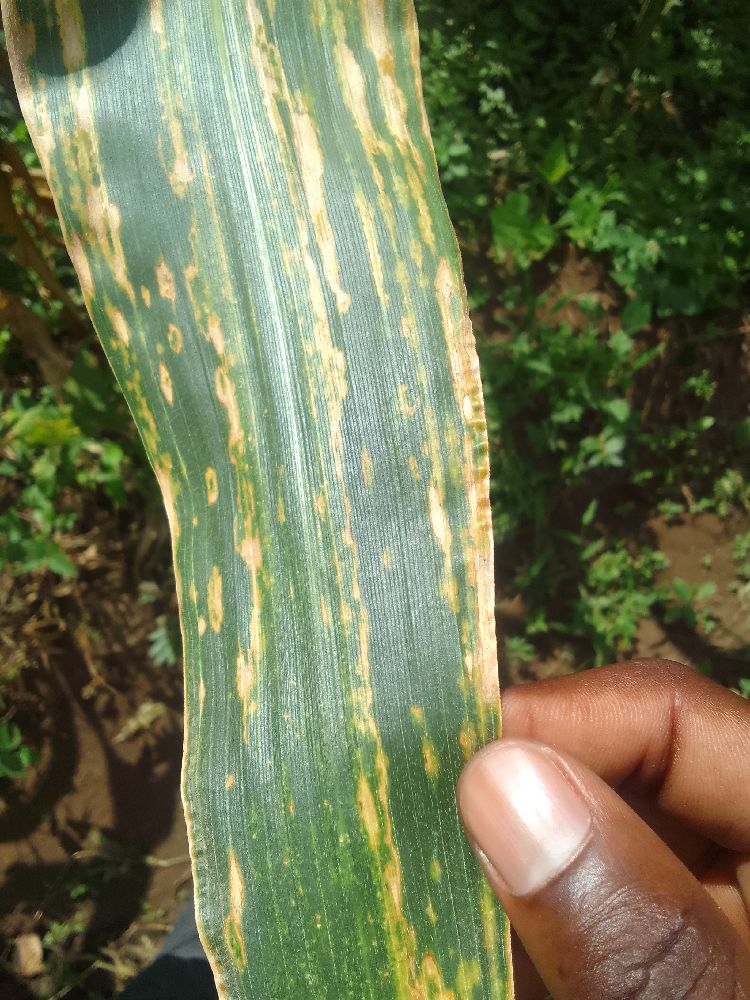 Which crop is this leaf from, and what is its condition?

maize, maize lethal necrosis
